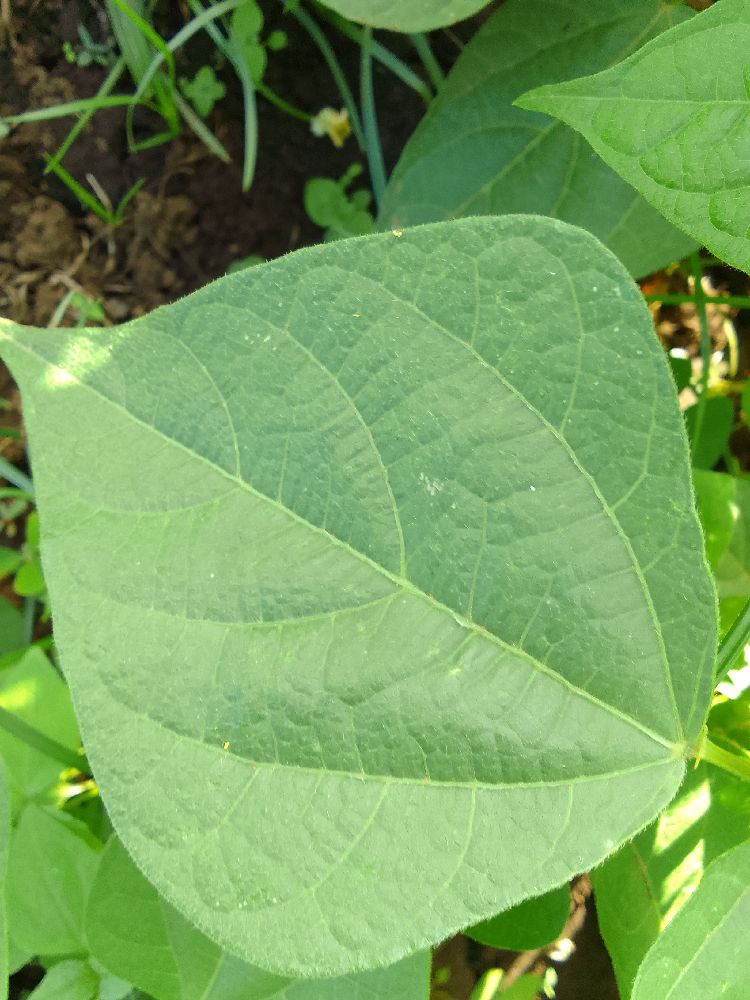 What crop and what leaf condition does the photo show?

common bean, healthy
